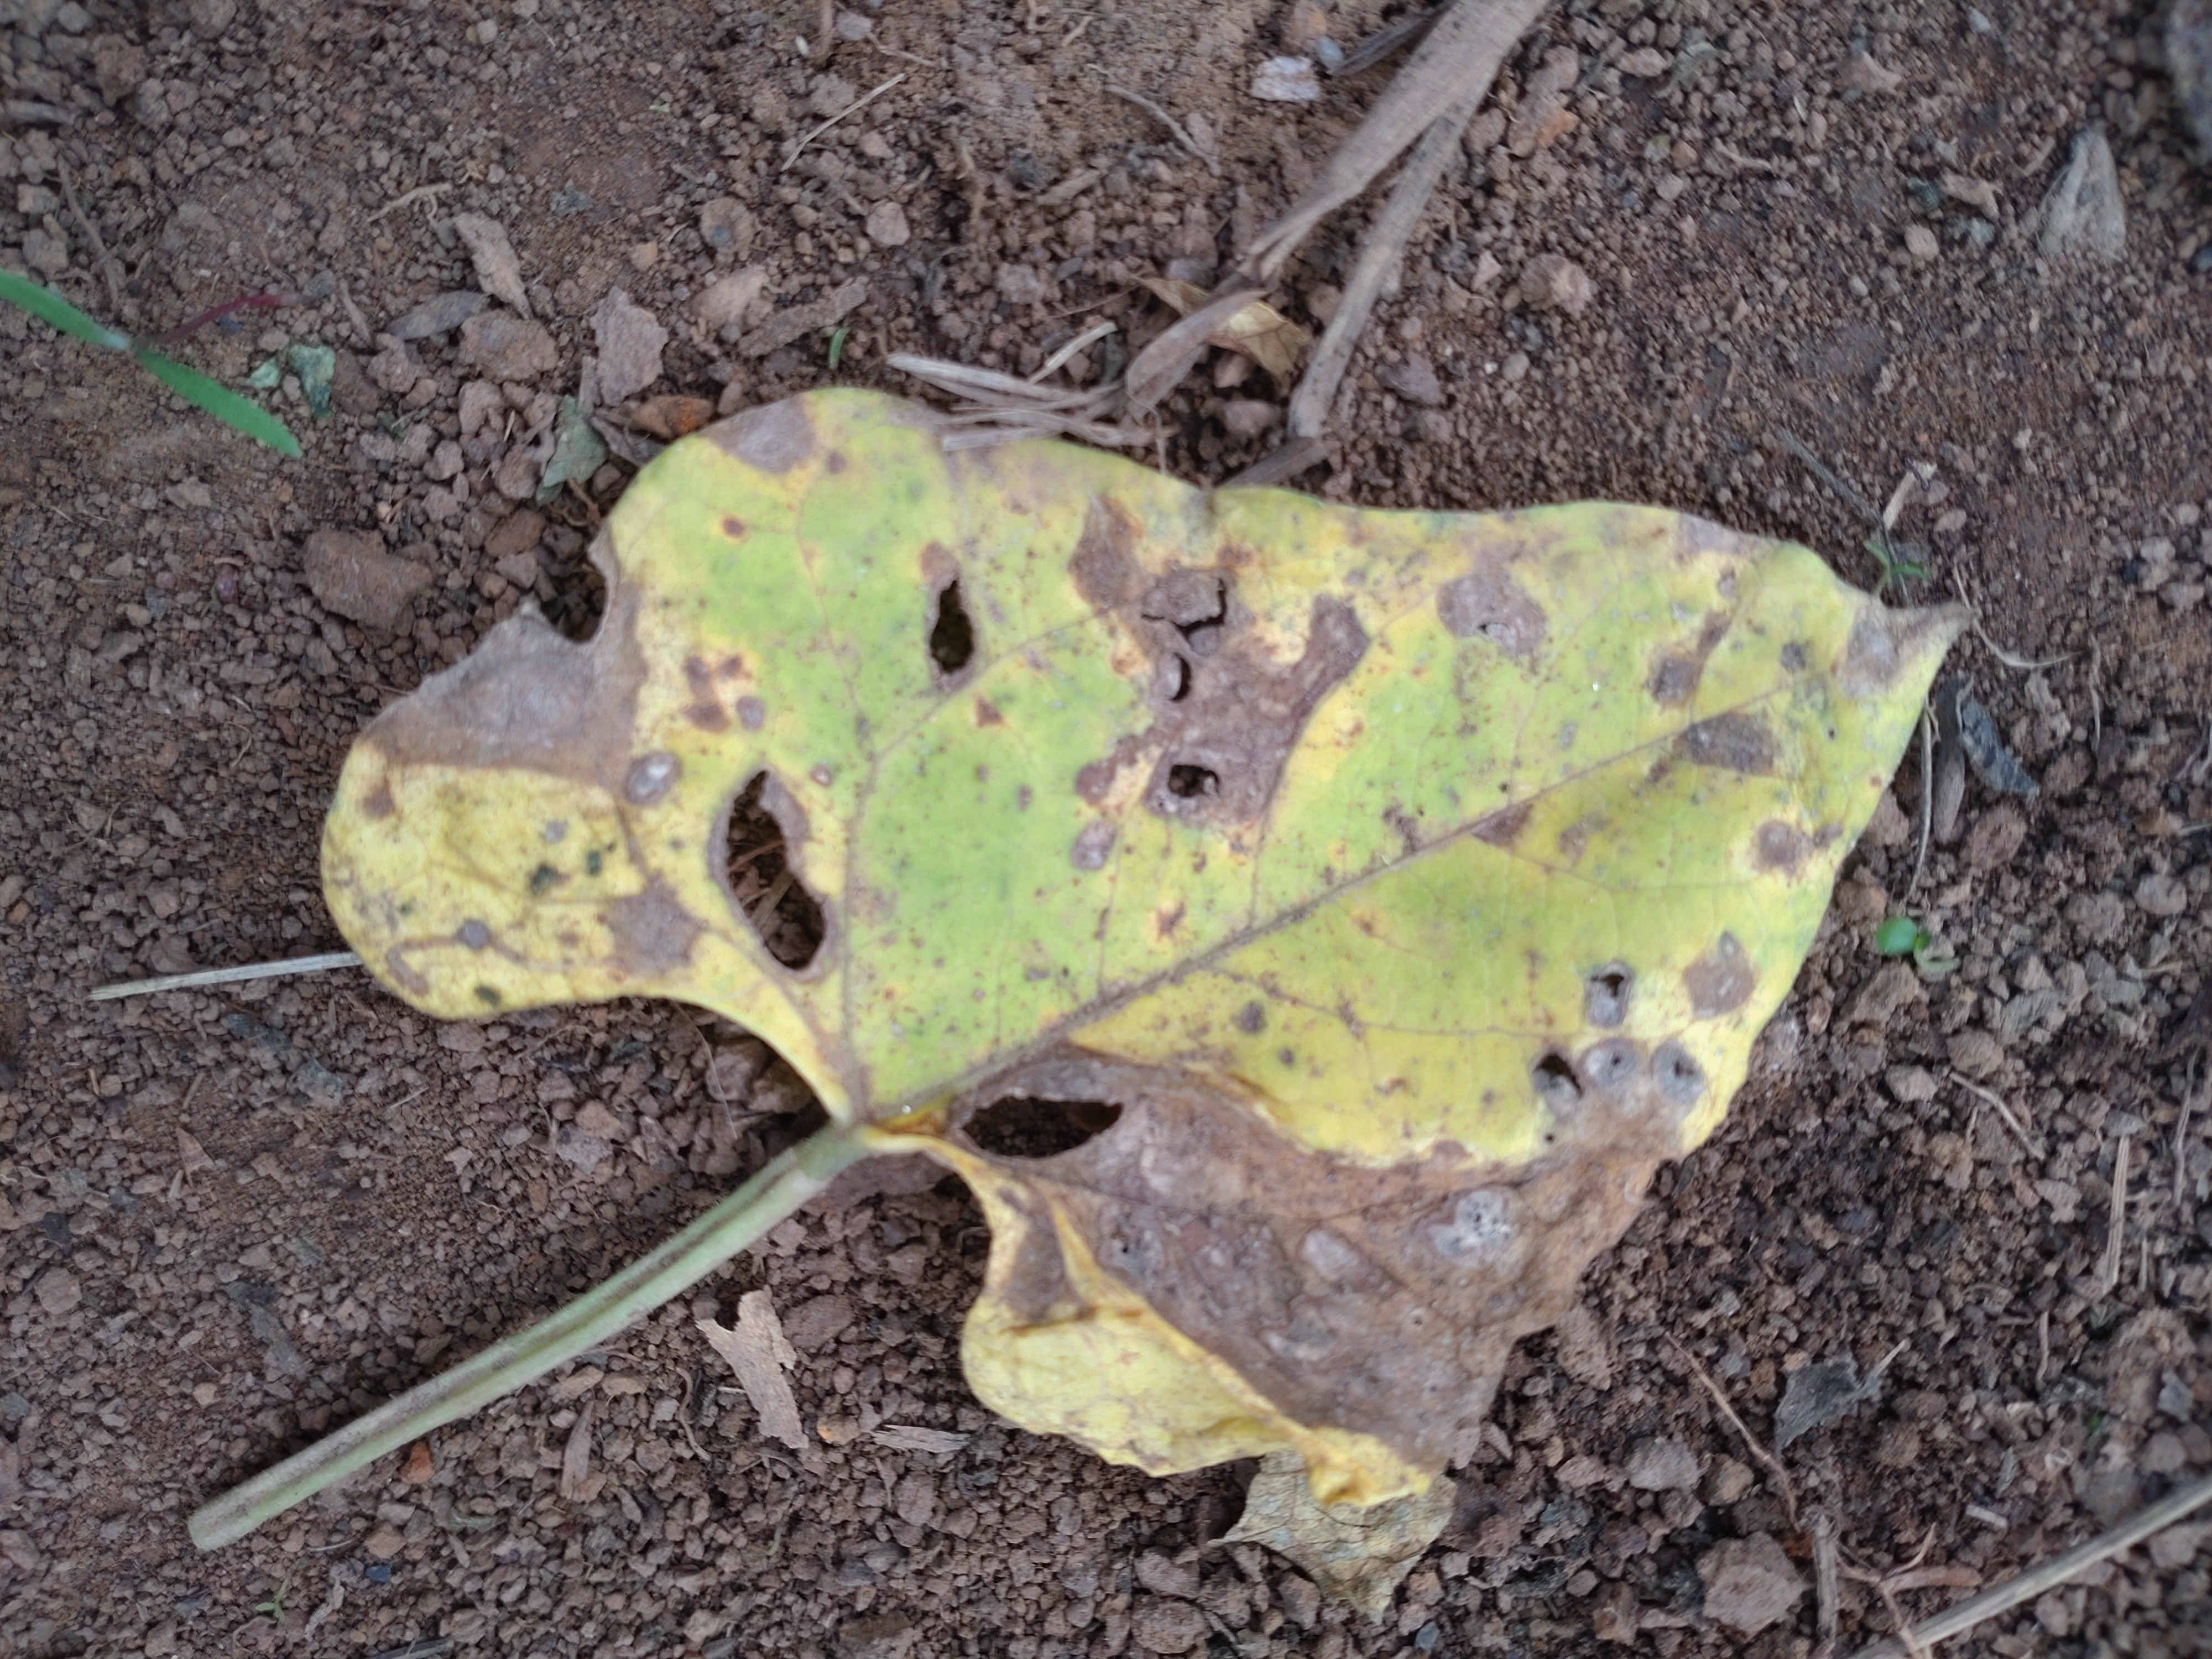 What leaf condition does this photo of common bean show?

anthracnose
